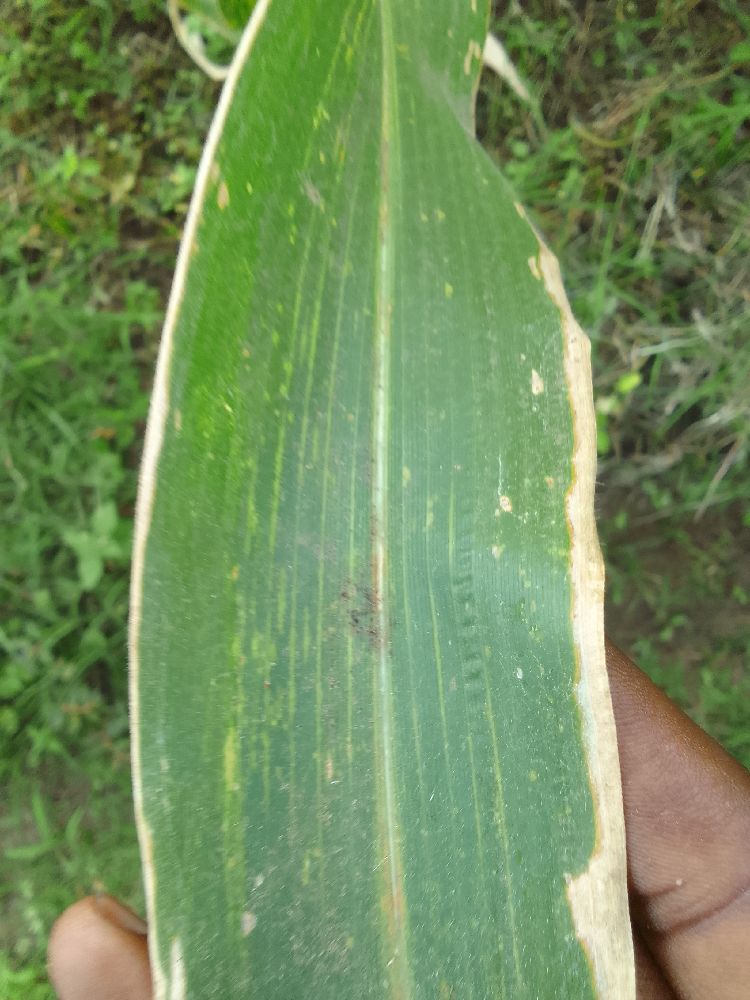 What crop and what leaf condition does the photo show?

maize, maize lethal necrosis
